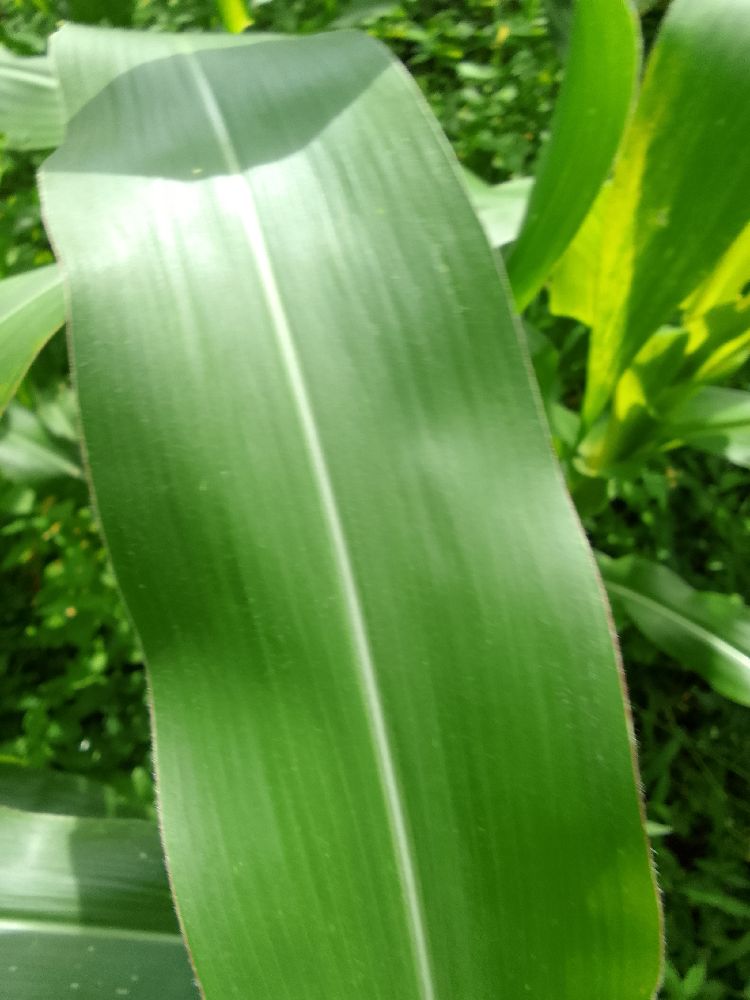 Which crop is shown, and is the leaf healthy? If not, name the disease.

maize, healthy
